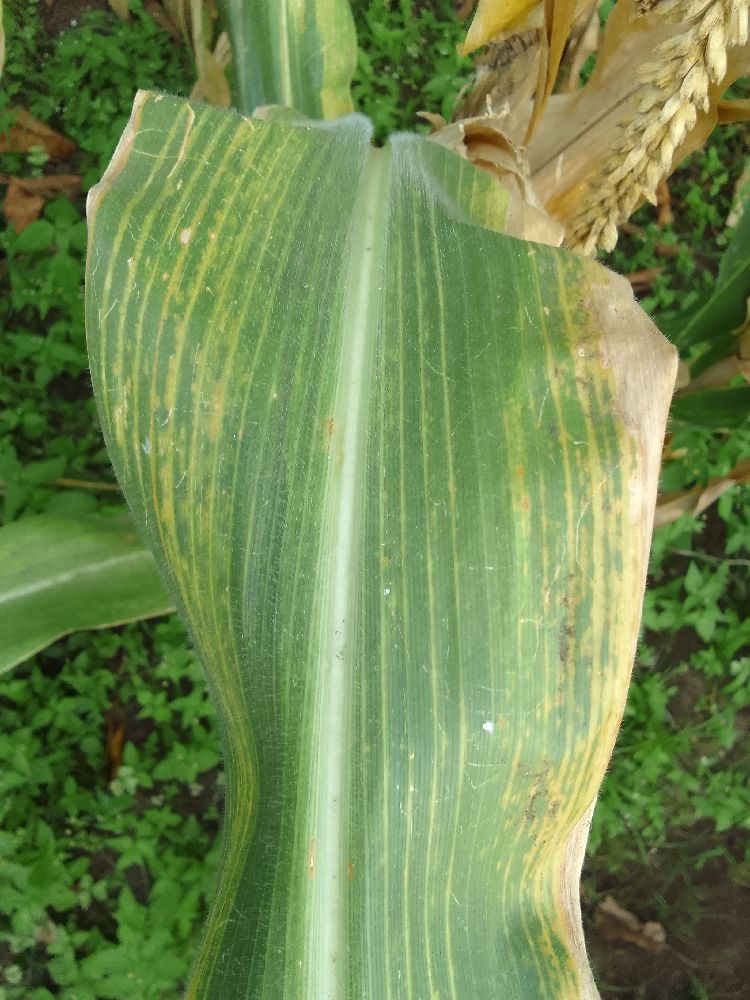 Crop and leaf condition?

maize, maize lethal necrosis
